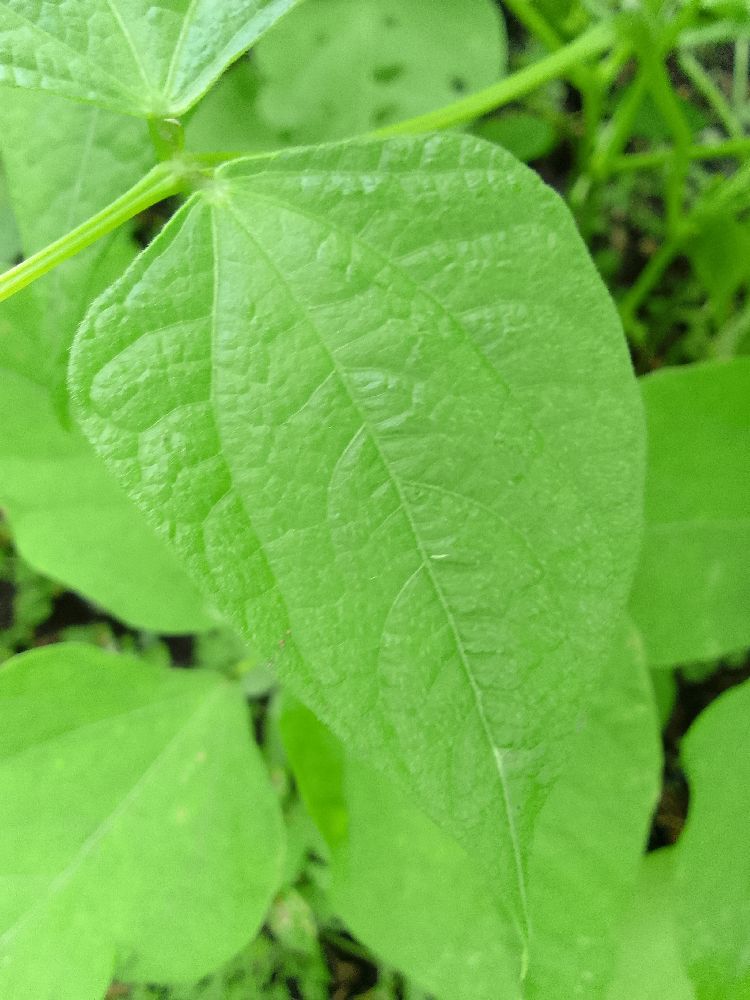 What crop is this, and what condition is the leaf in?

common bean, healthy
